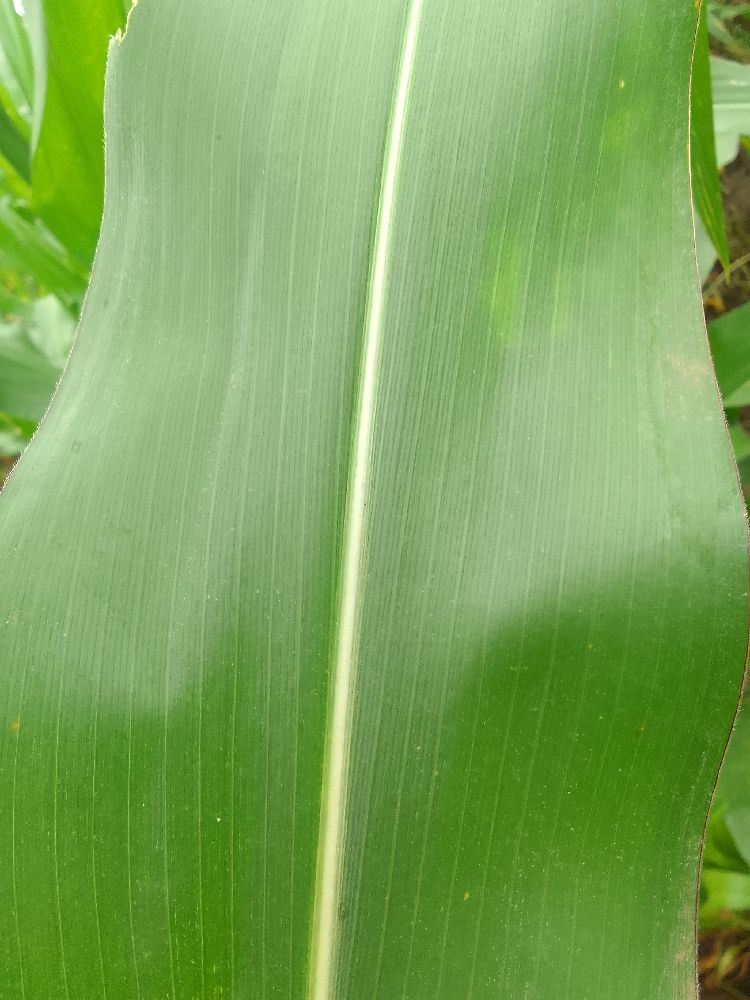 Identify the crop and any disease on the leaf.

maize, healthy
